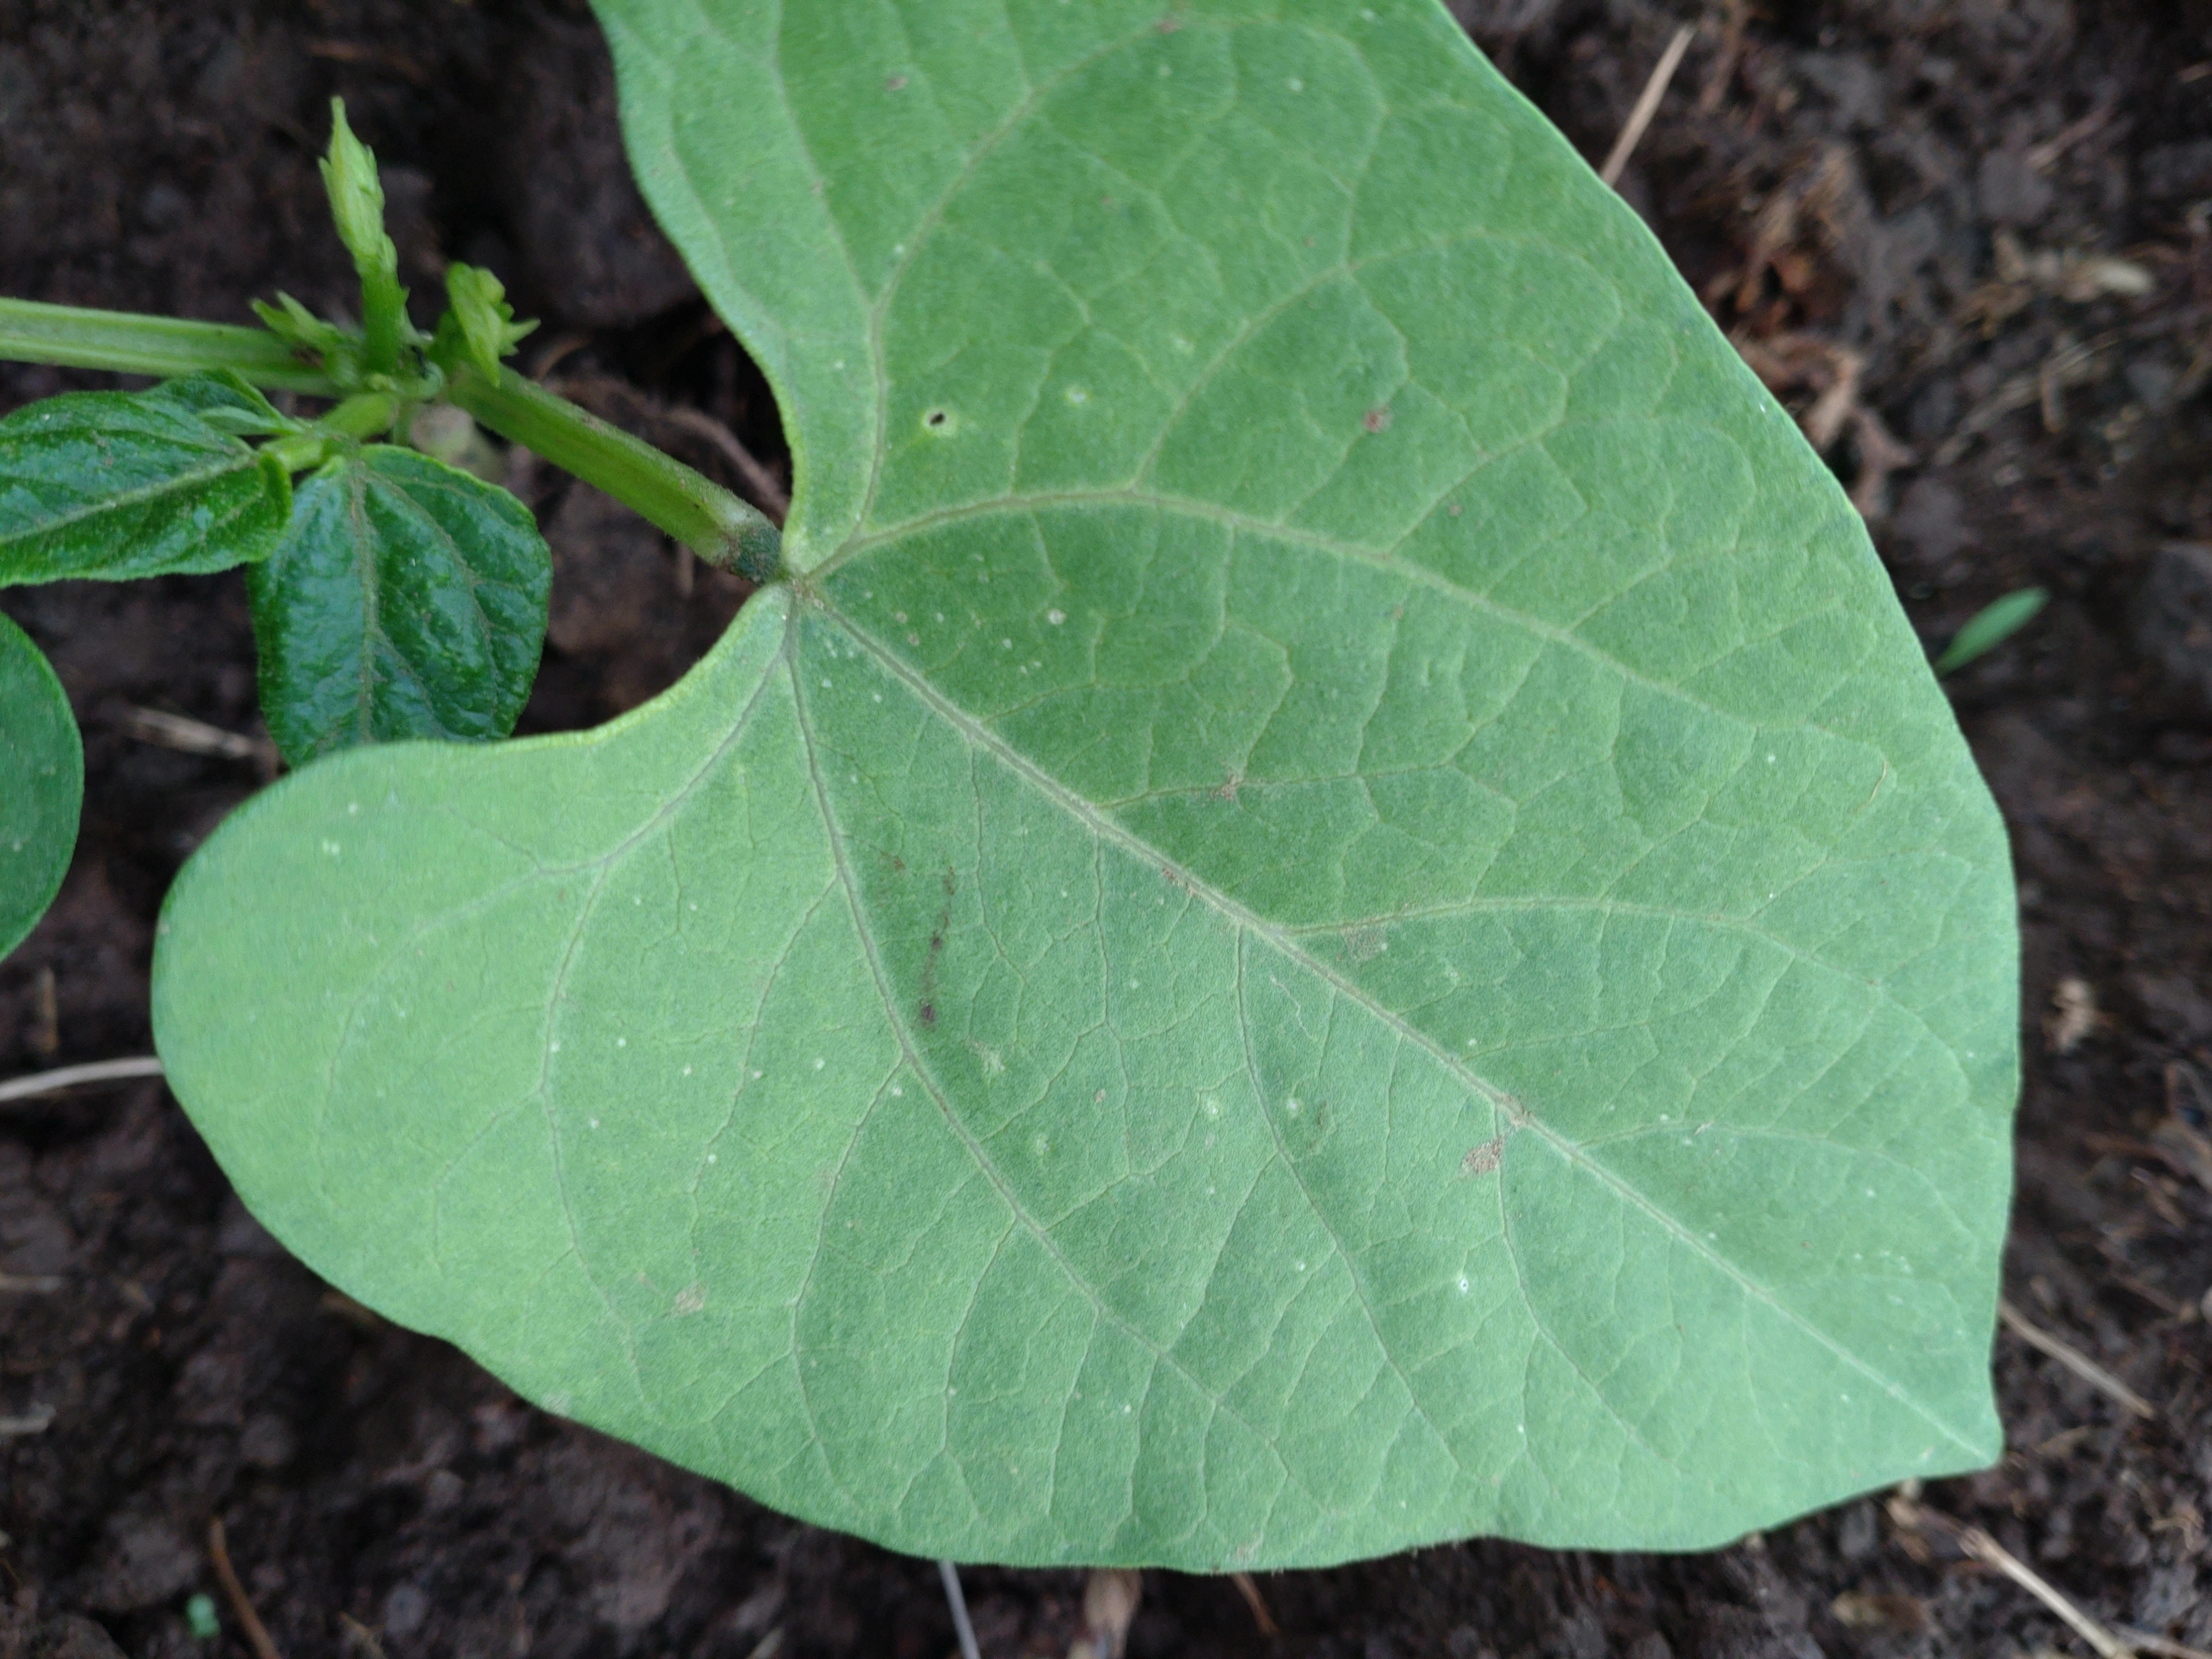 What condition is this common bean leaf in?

healthy
